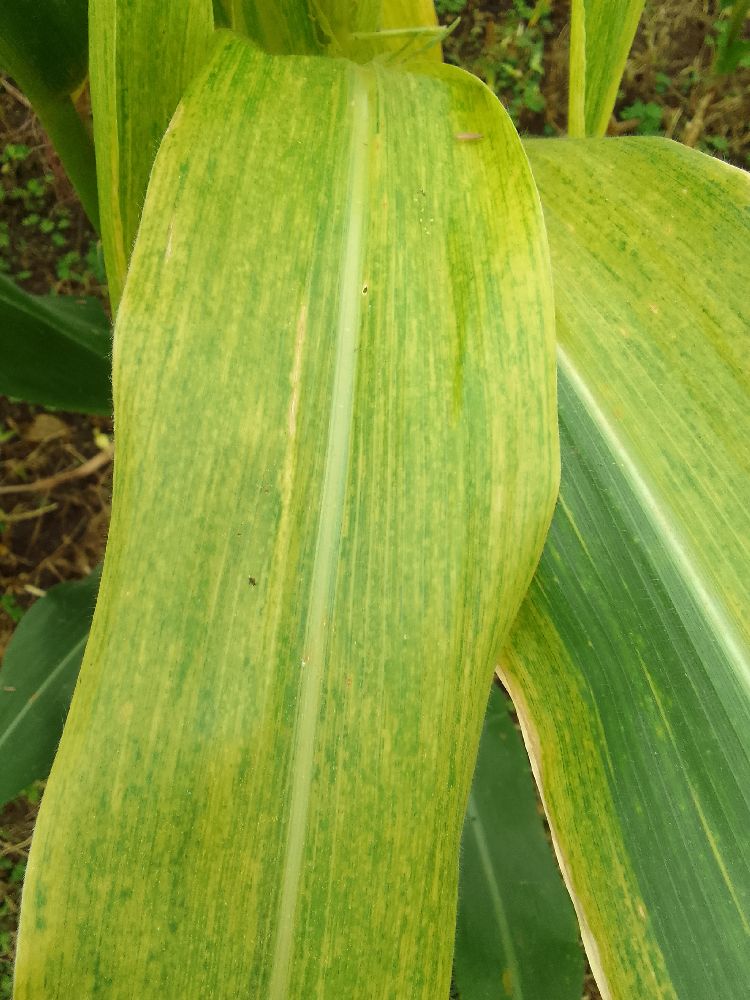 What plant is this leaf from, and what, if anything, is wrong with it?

maize, maize lethal necrosis
